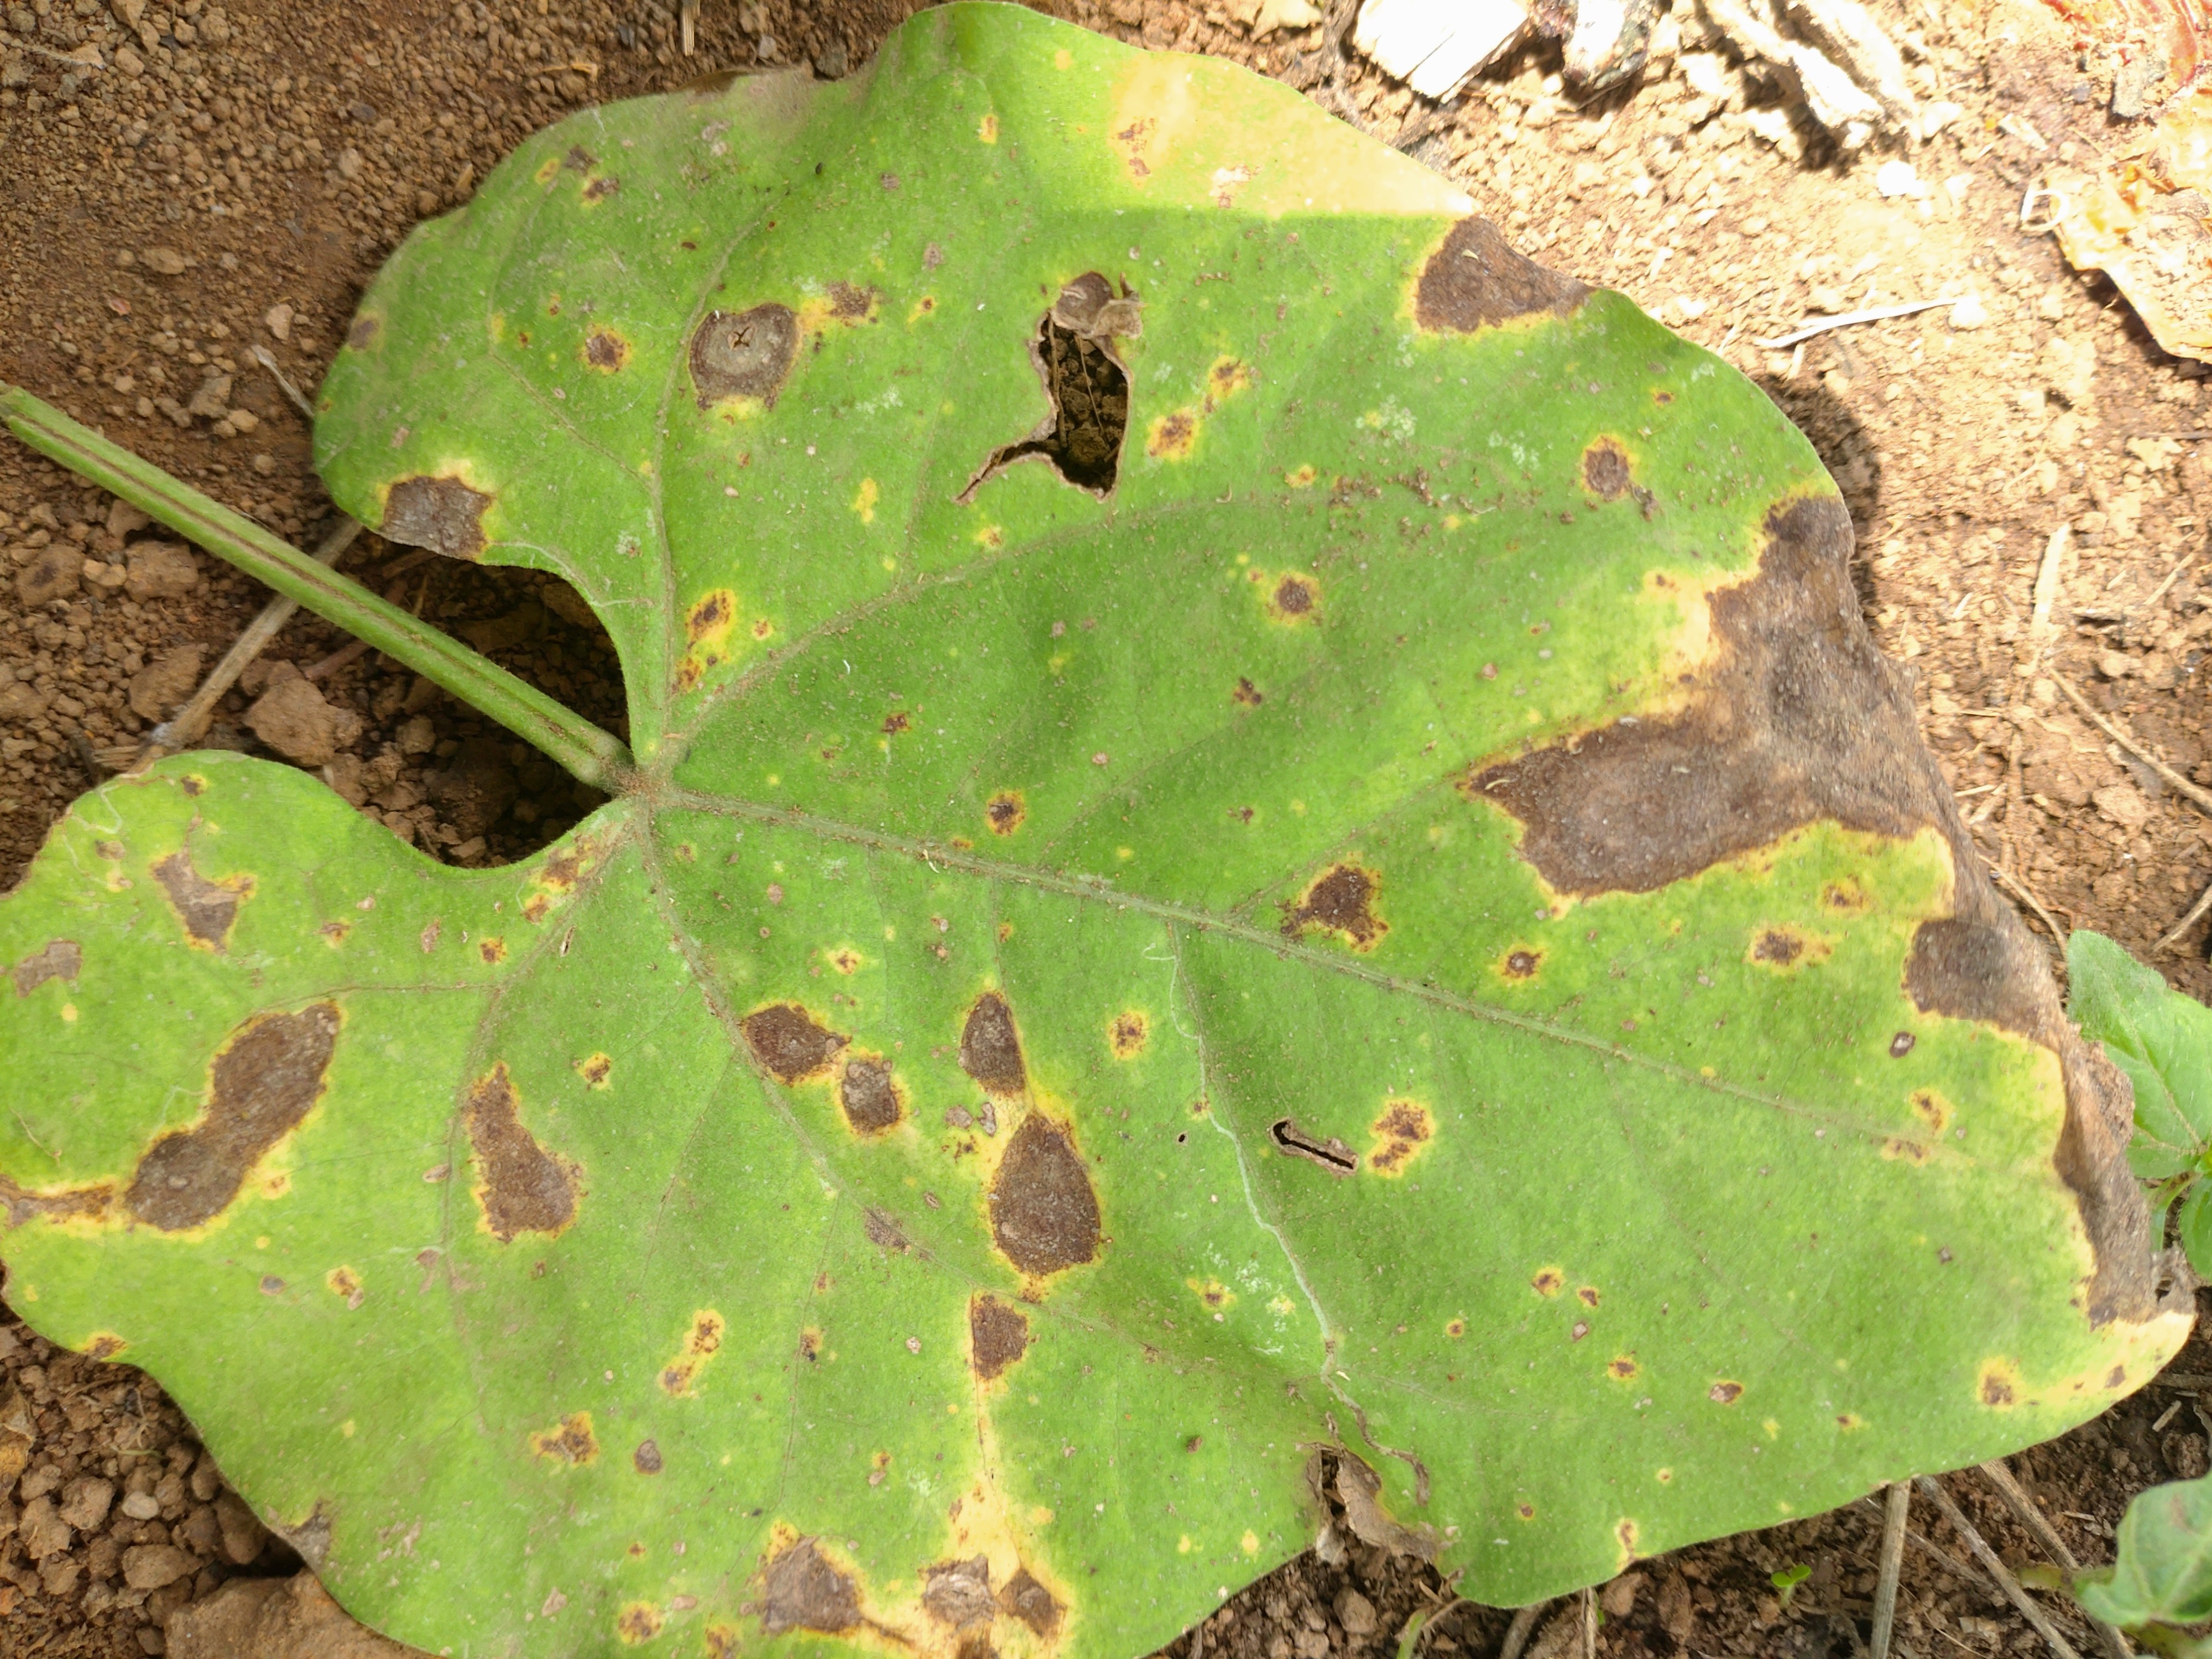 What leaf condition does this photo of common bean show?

rust
